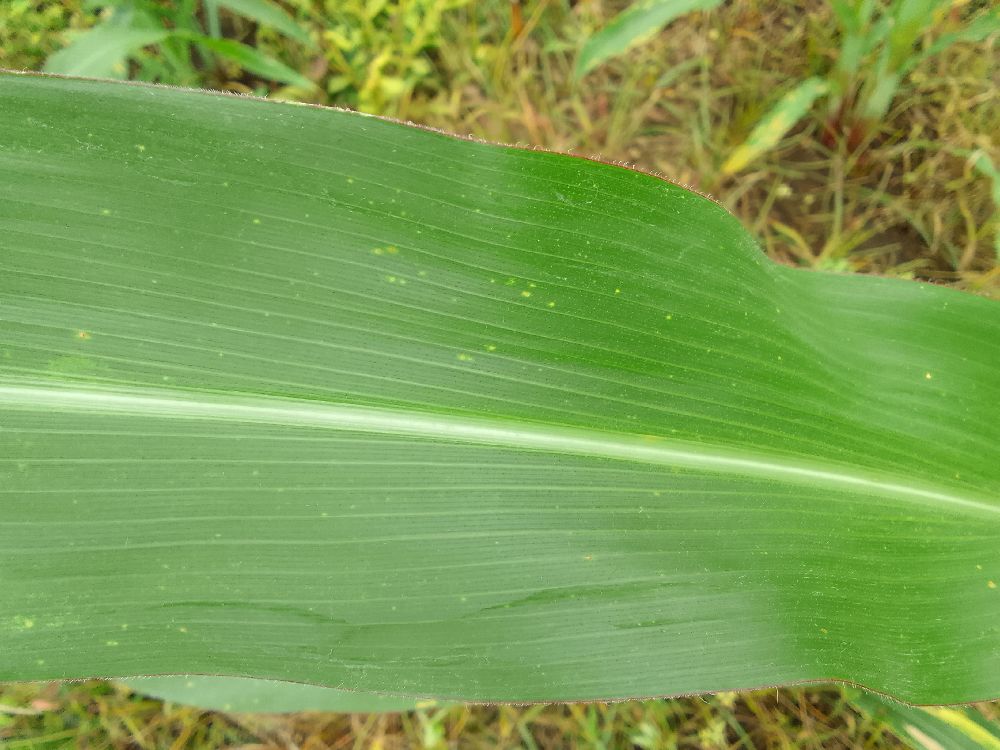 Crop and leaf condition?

maize, healthy
